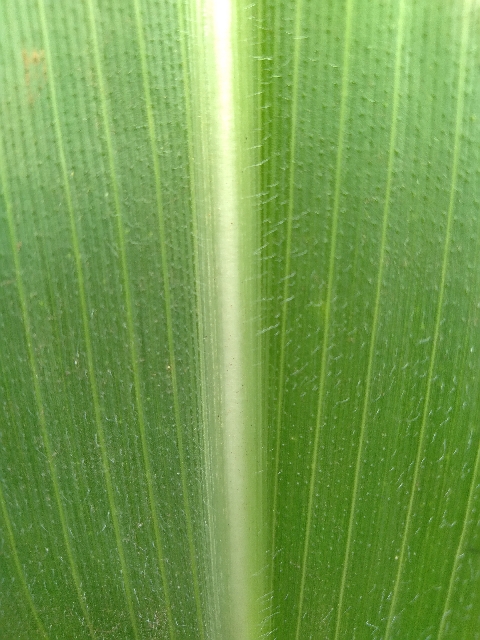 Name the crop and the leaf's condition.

maize, healthy
